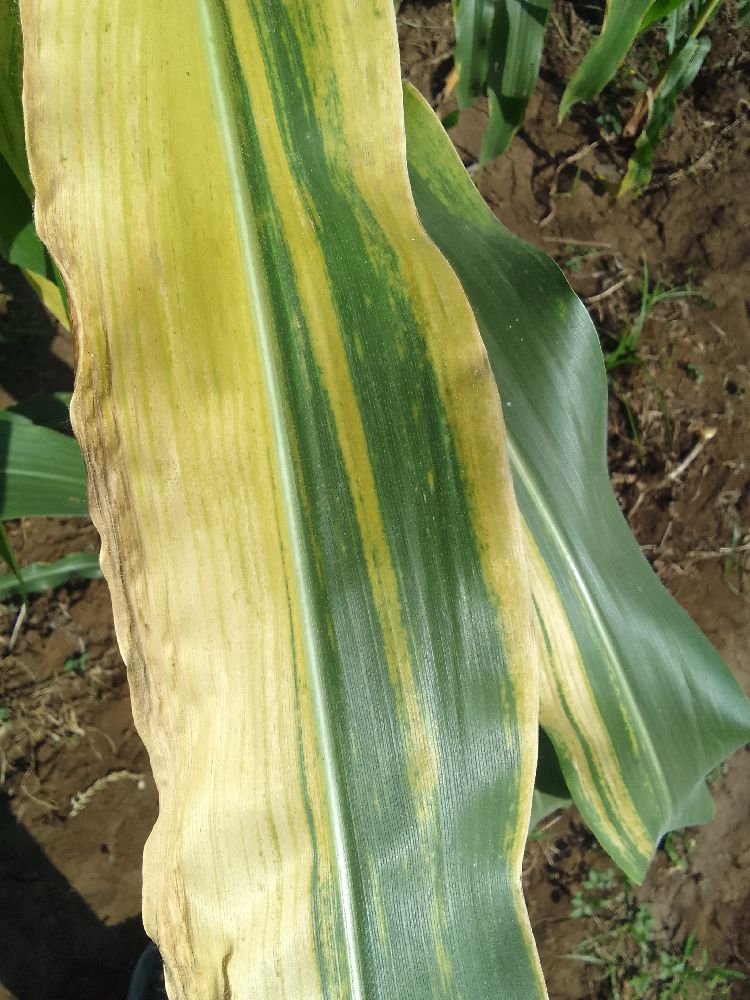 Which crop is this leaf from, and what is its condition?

maize, maize lethal necrosis
